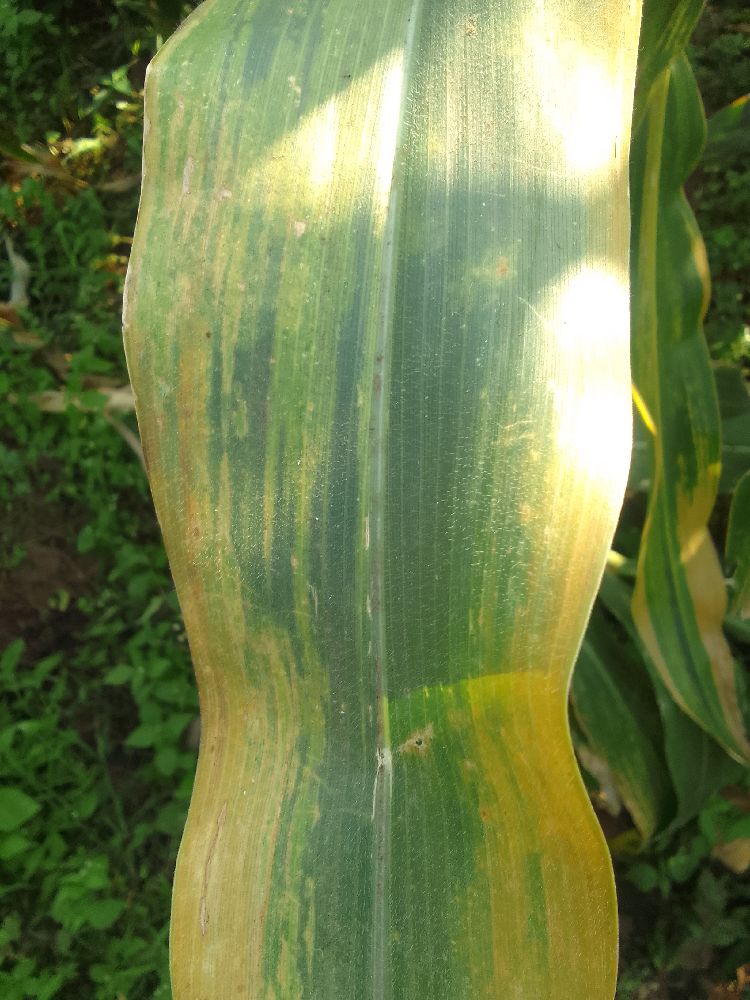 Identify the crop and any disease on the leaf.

maize, maize lethal necrosis
